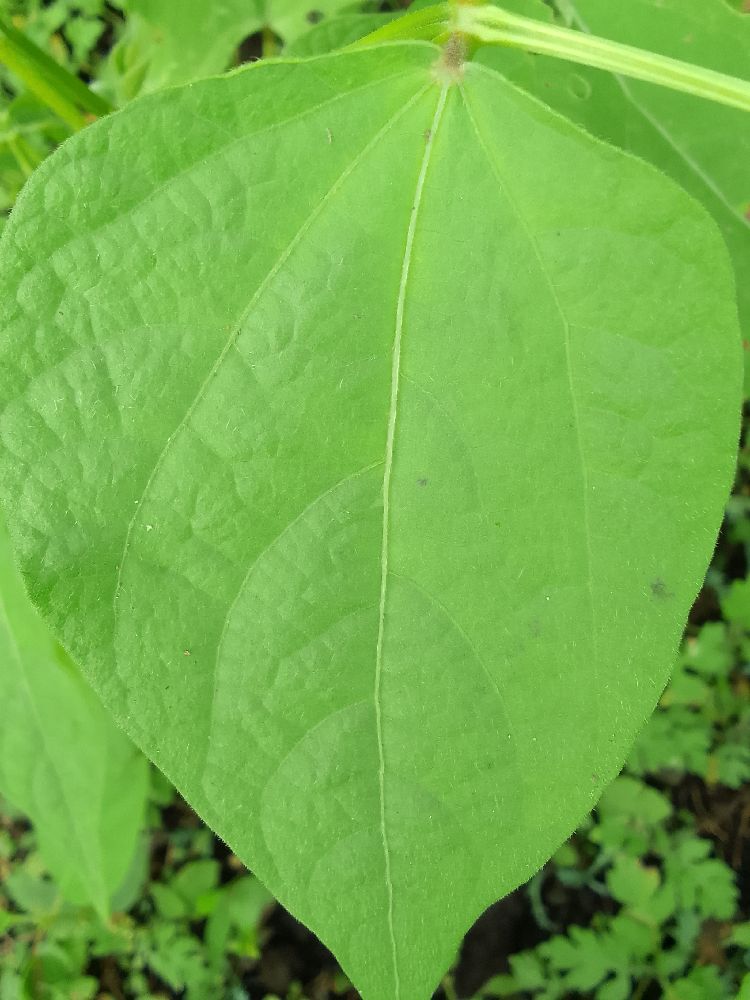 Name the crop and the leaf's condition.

common bean, healthy
